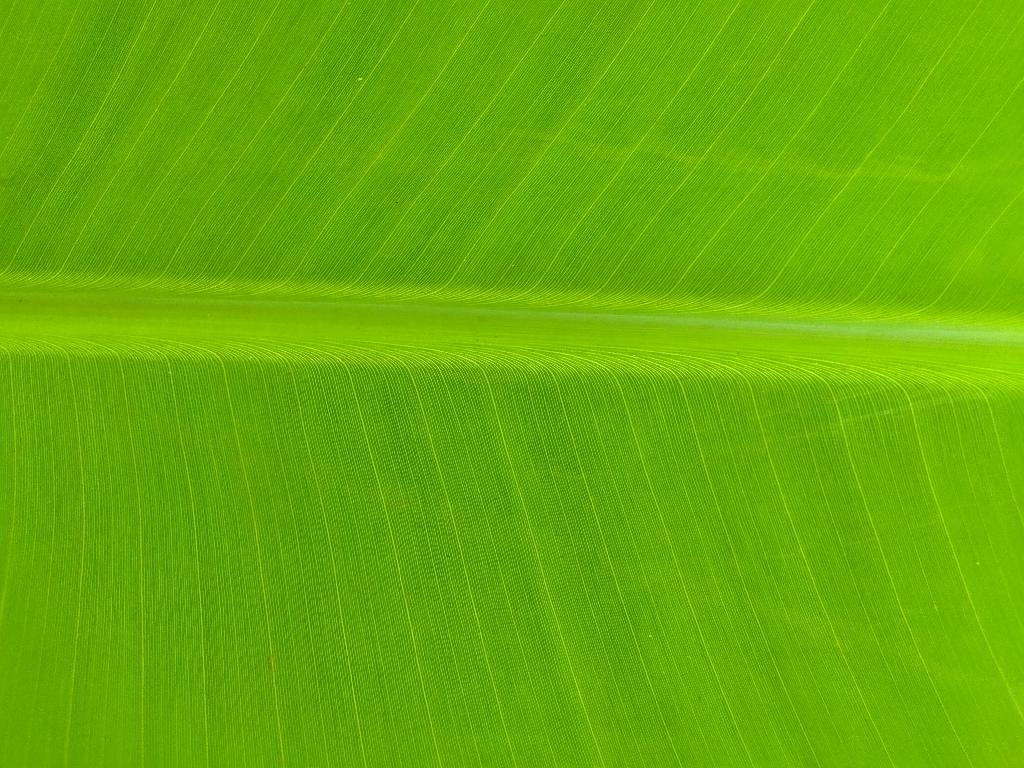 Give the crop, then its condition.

banana, healthy
